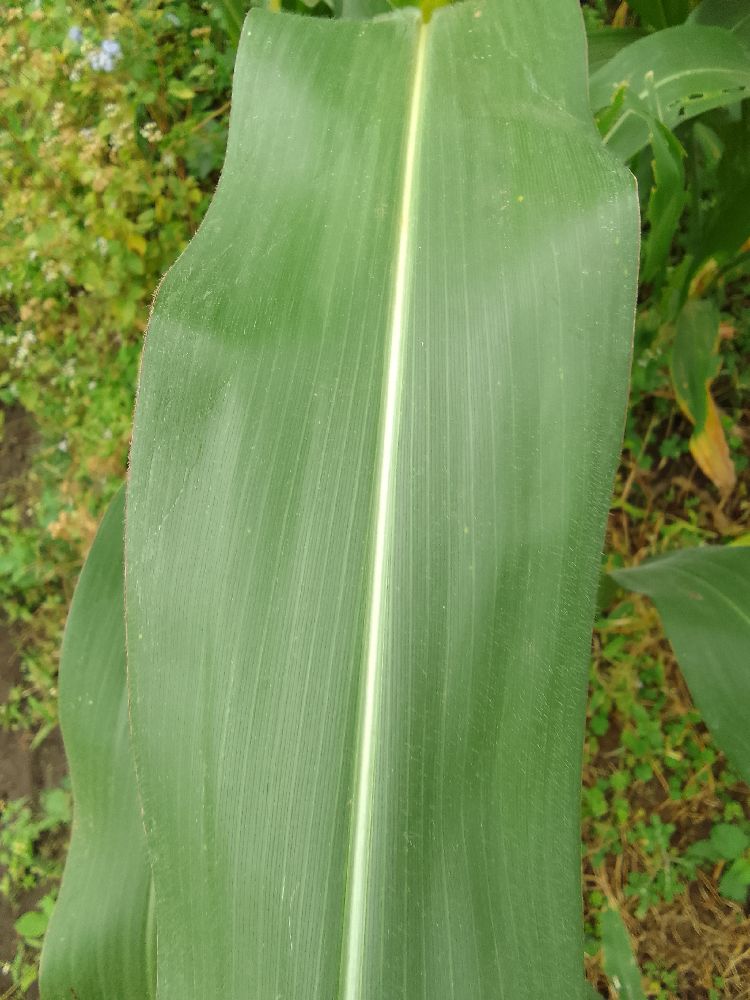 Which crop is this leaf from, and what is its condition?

maize, healthy
